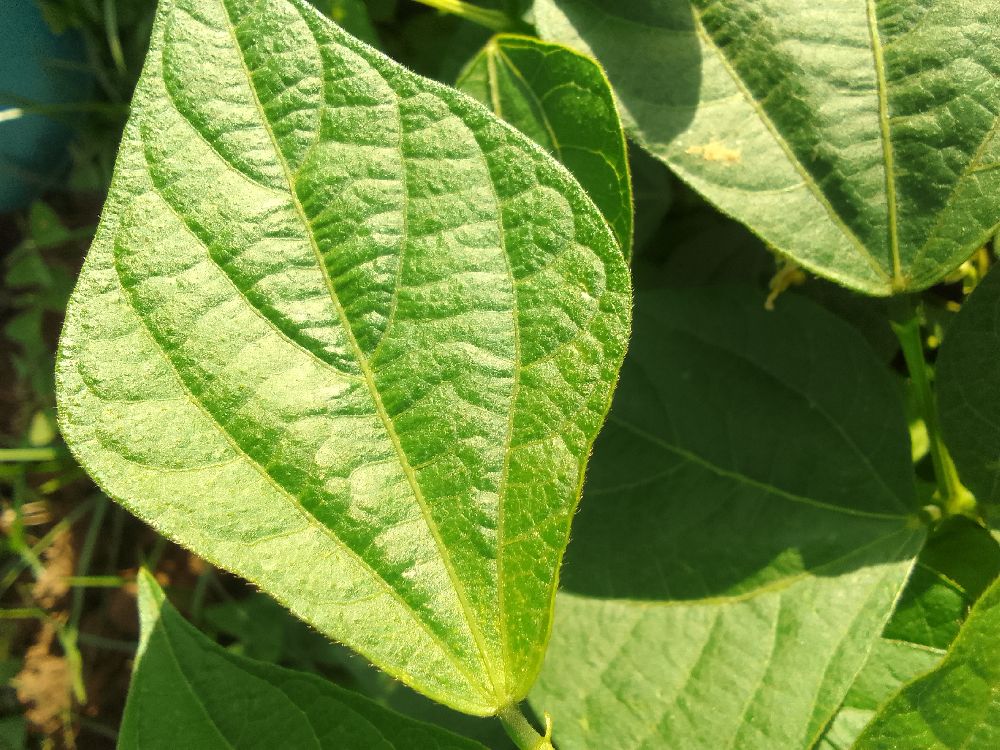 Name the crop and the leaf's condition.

common bean, healthy
